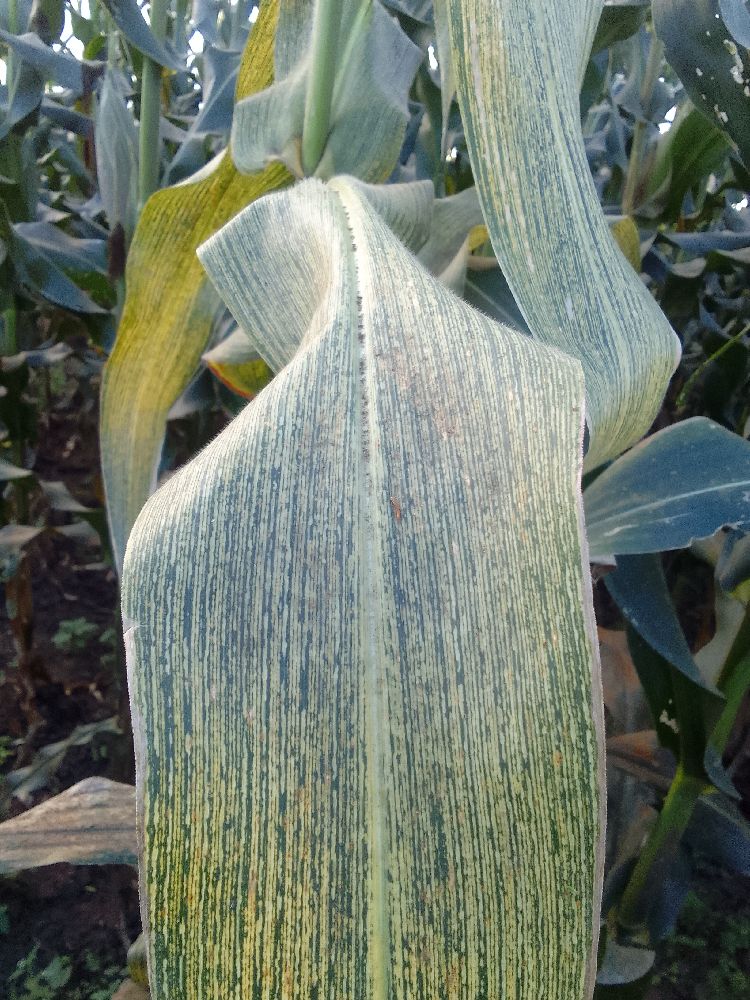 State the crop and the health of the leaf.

maize, maize streak virus
